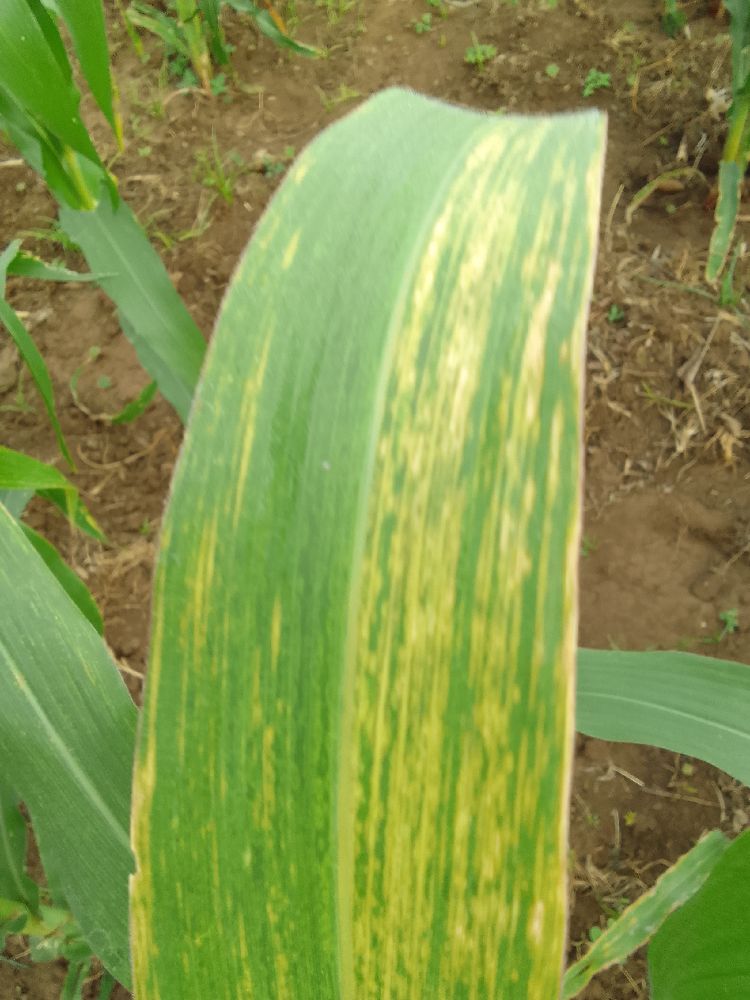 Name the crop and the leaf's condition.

maize, maize lethal necrosis
